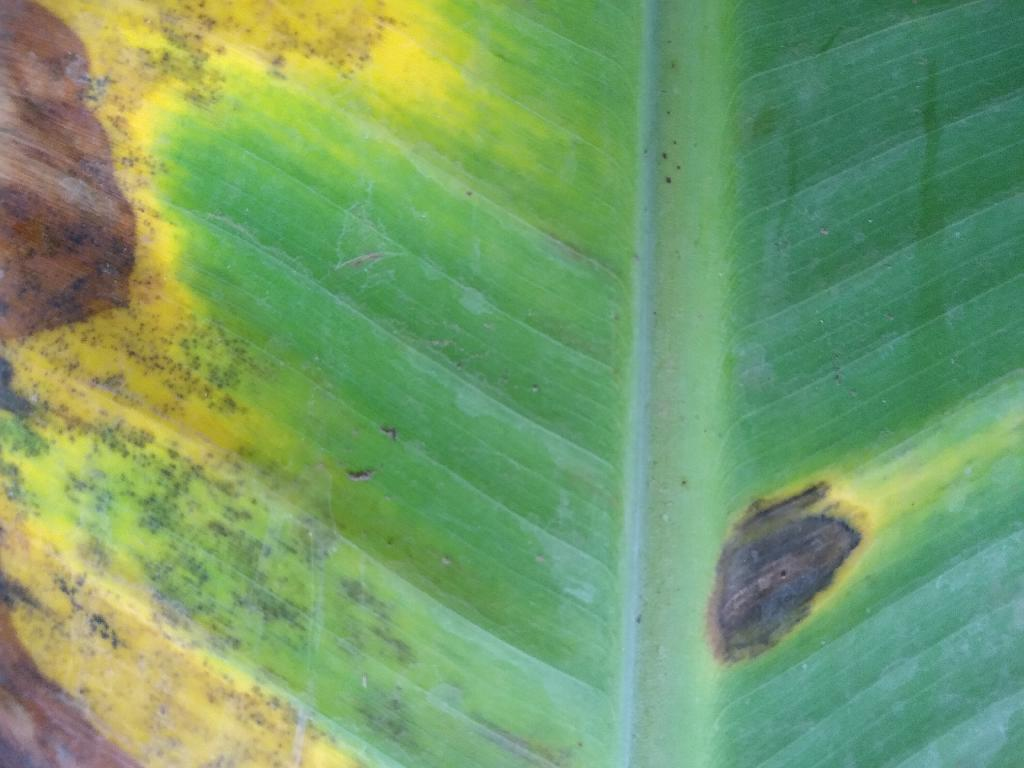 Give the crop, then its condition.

banana, black sigatoka
